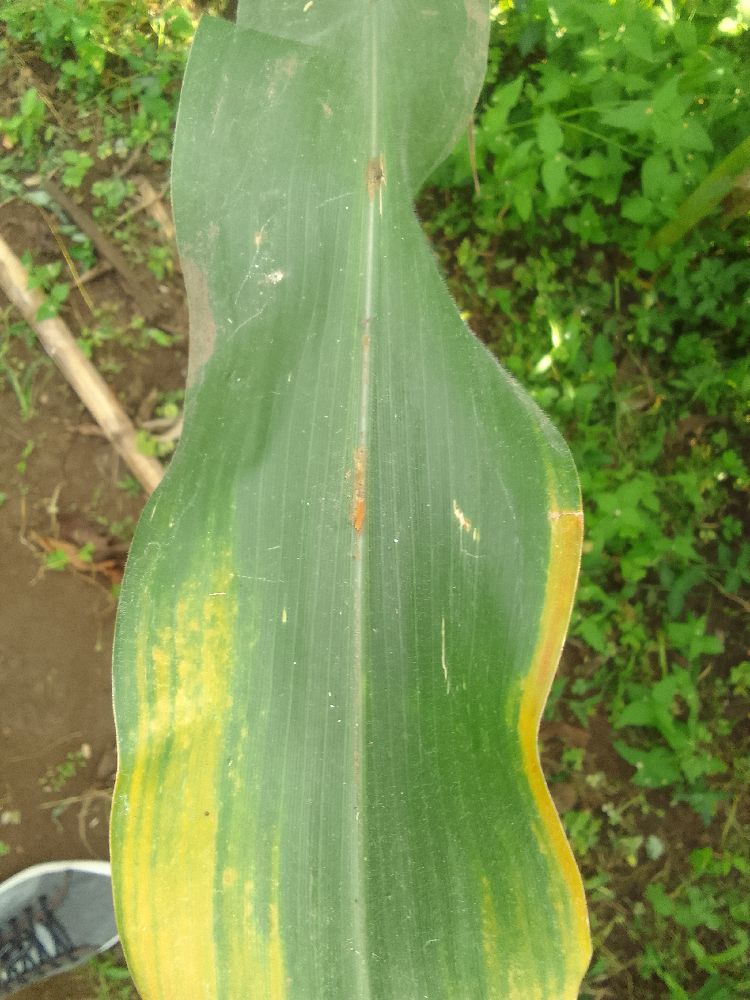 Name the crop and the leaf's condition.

maize, maize lethal necrosis
